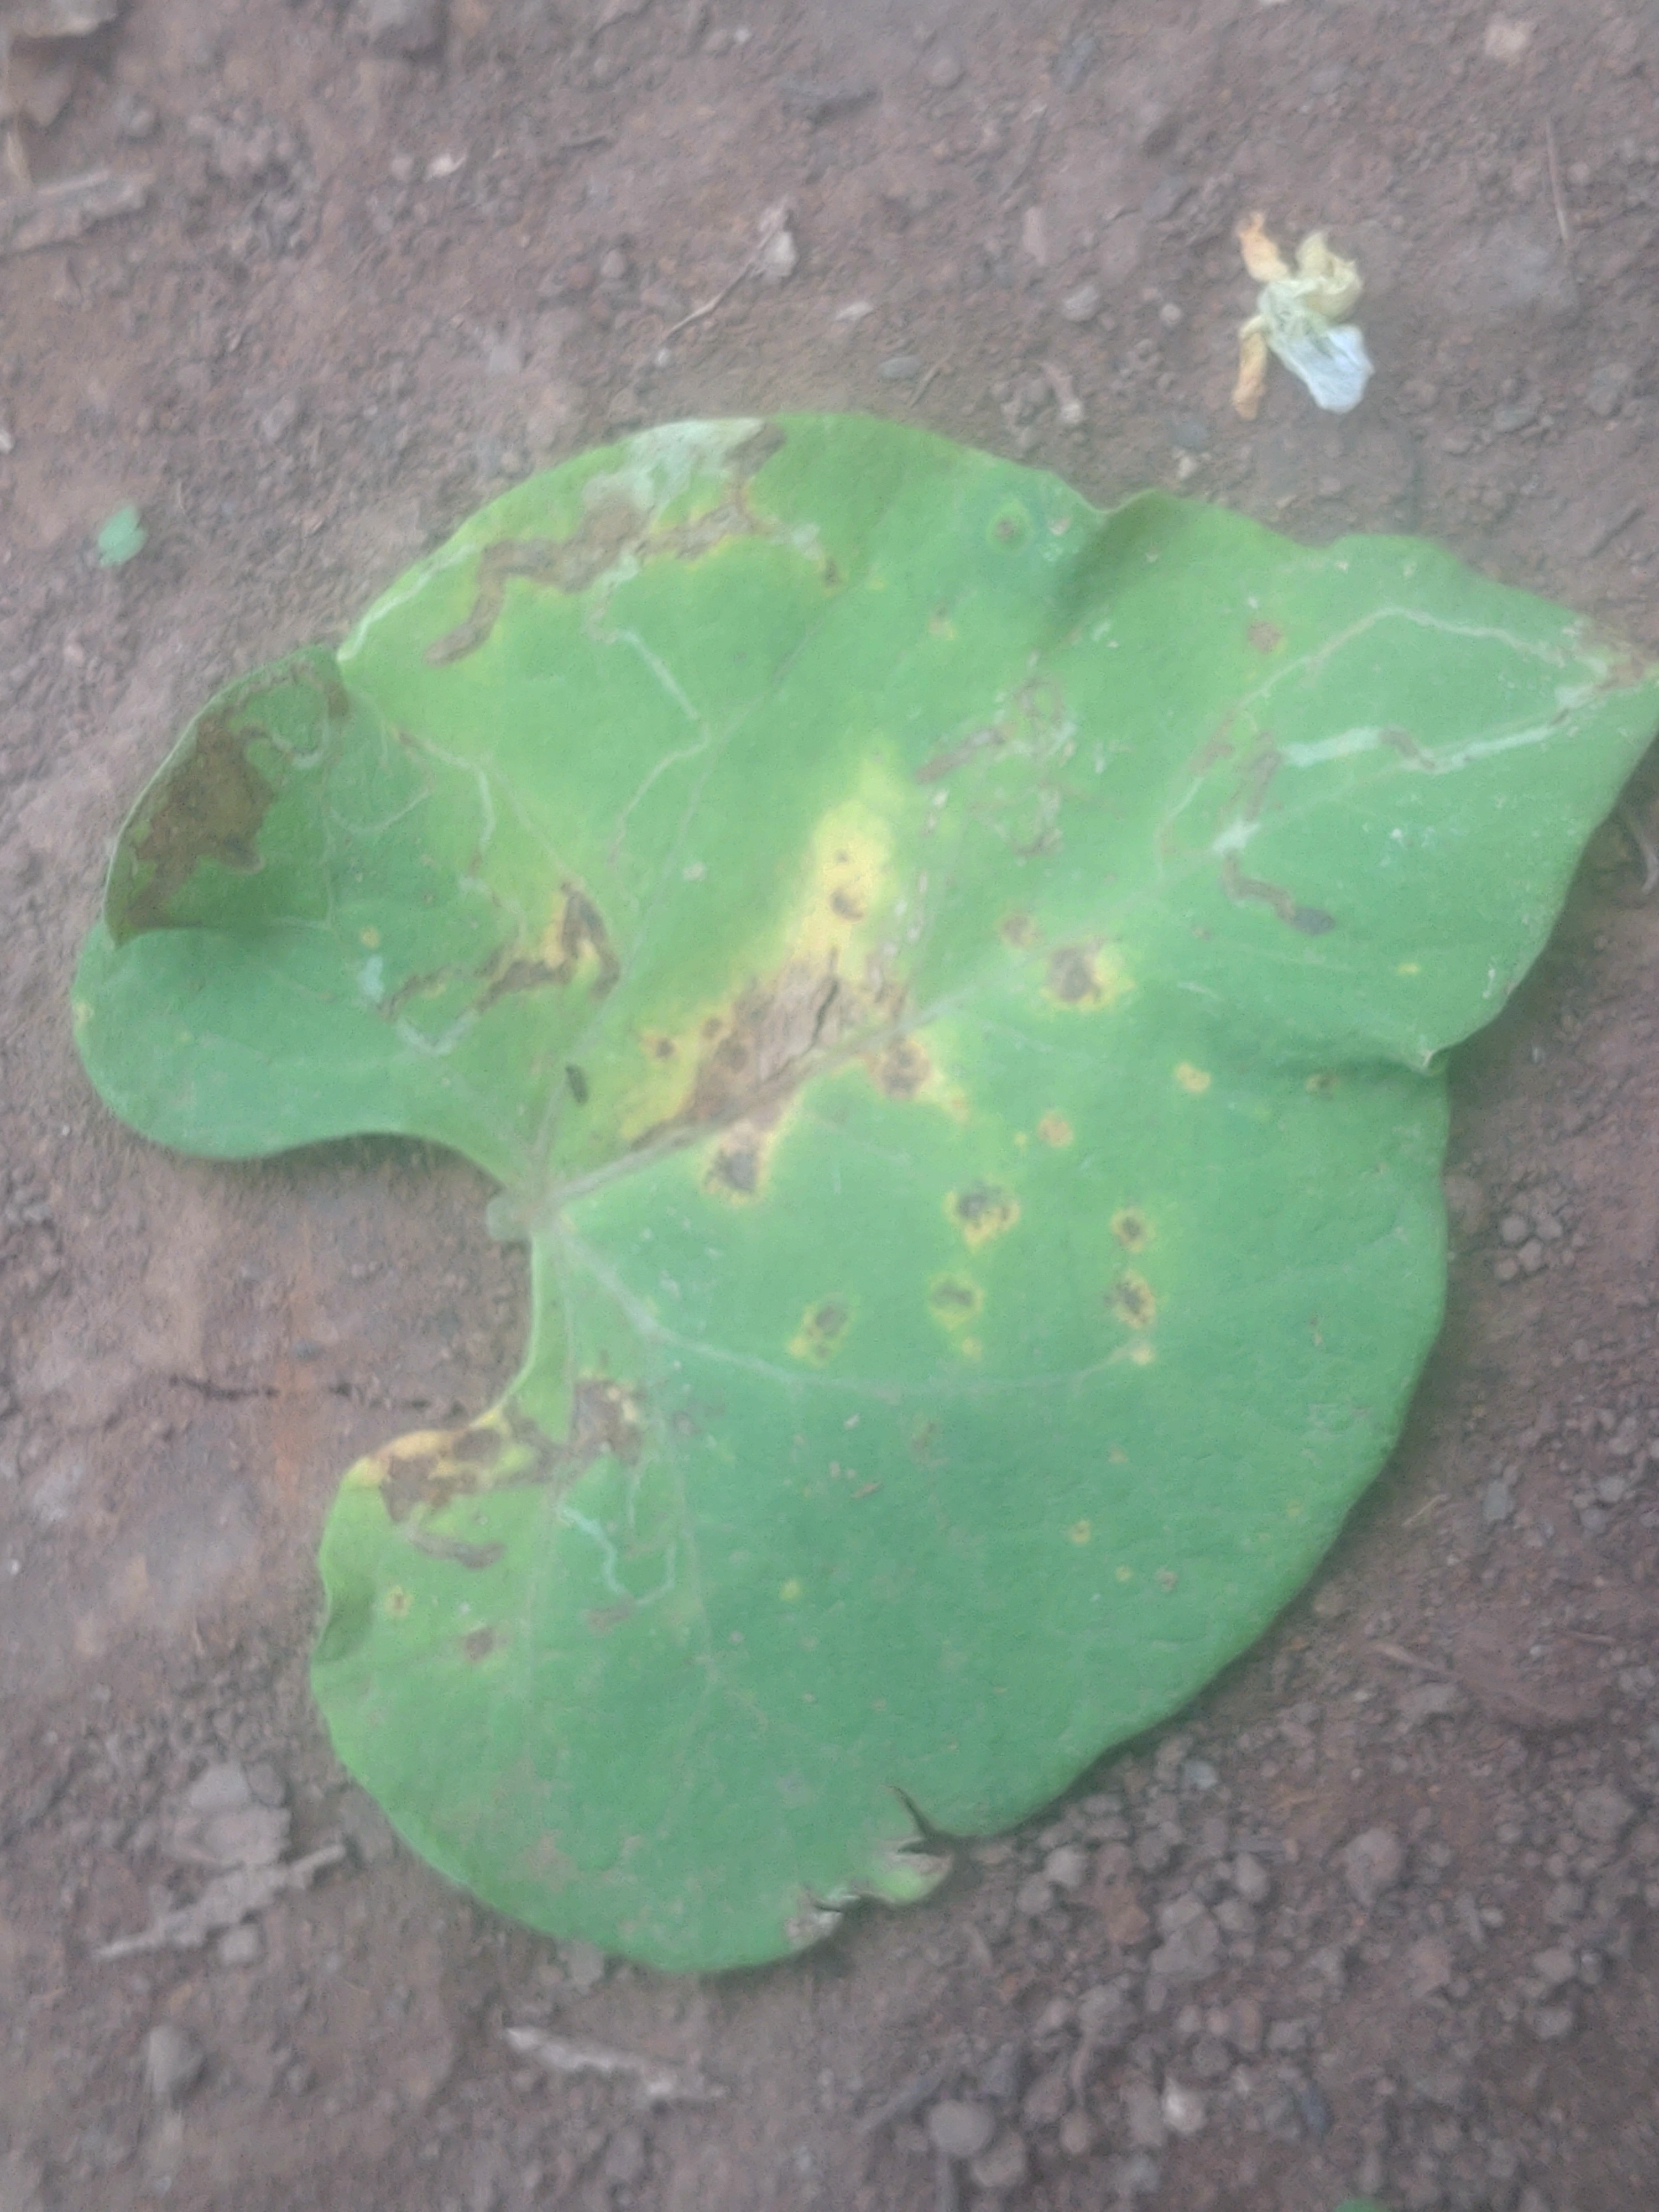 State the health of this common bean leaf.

rust
